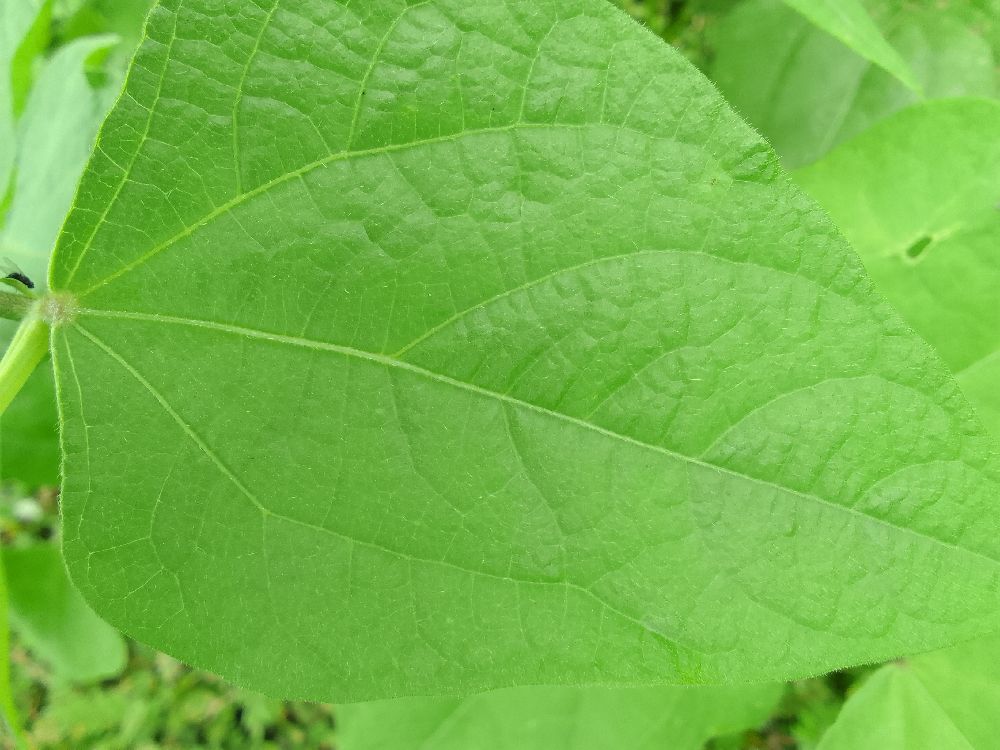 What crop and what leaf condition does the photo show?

common bean, healthy
